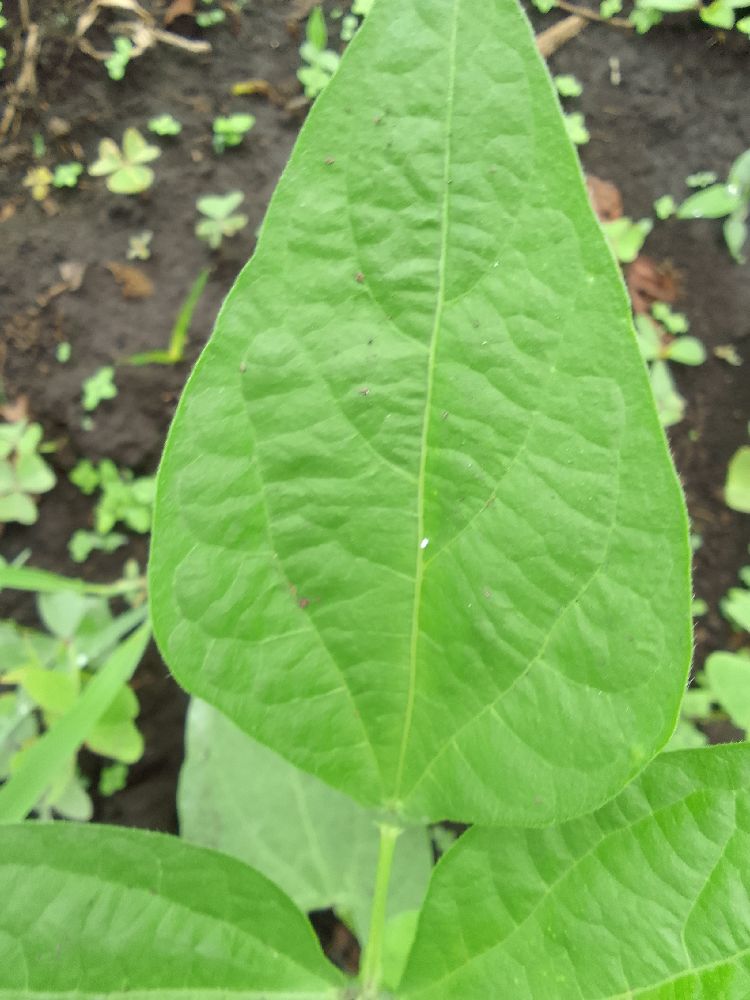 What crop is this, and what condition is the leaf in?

common bean, healthy
